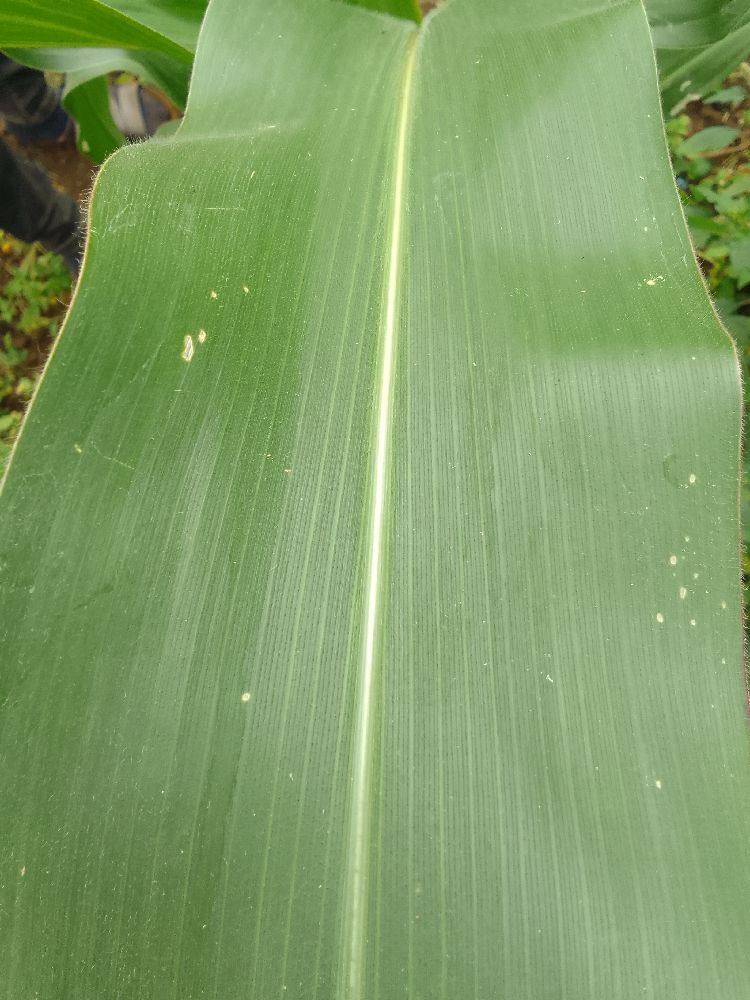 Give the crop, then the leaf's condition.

maize, healthy
